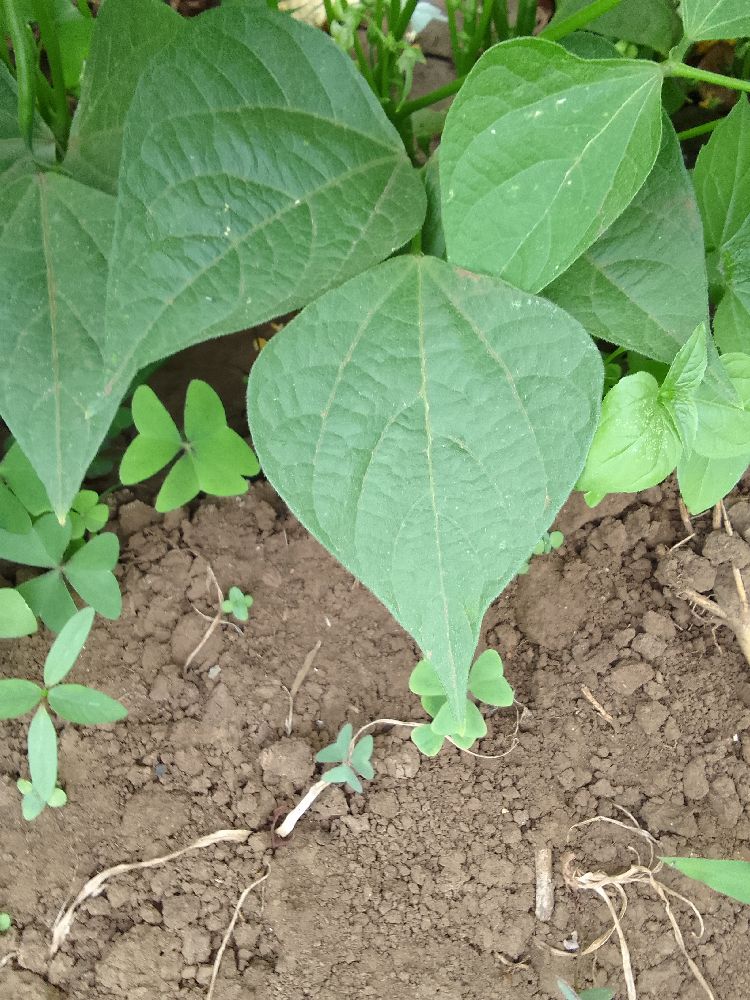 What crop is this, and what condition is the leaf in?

common bean, healthy
